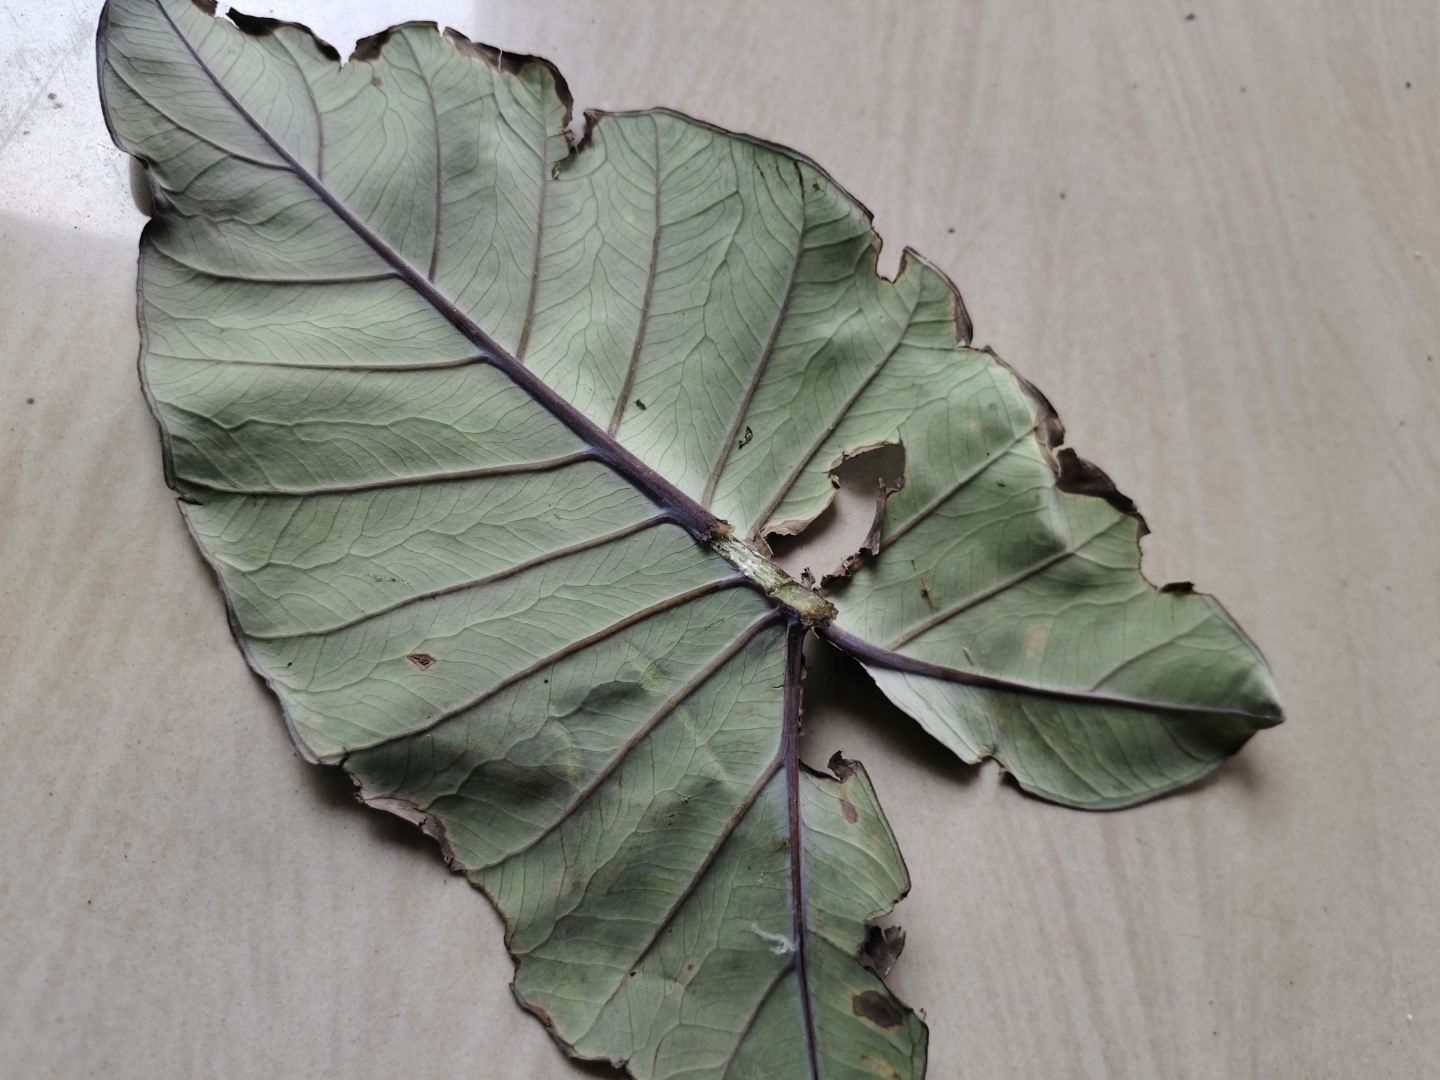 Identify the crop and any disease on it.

taro, leaf blight
